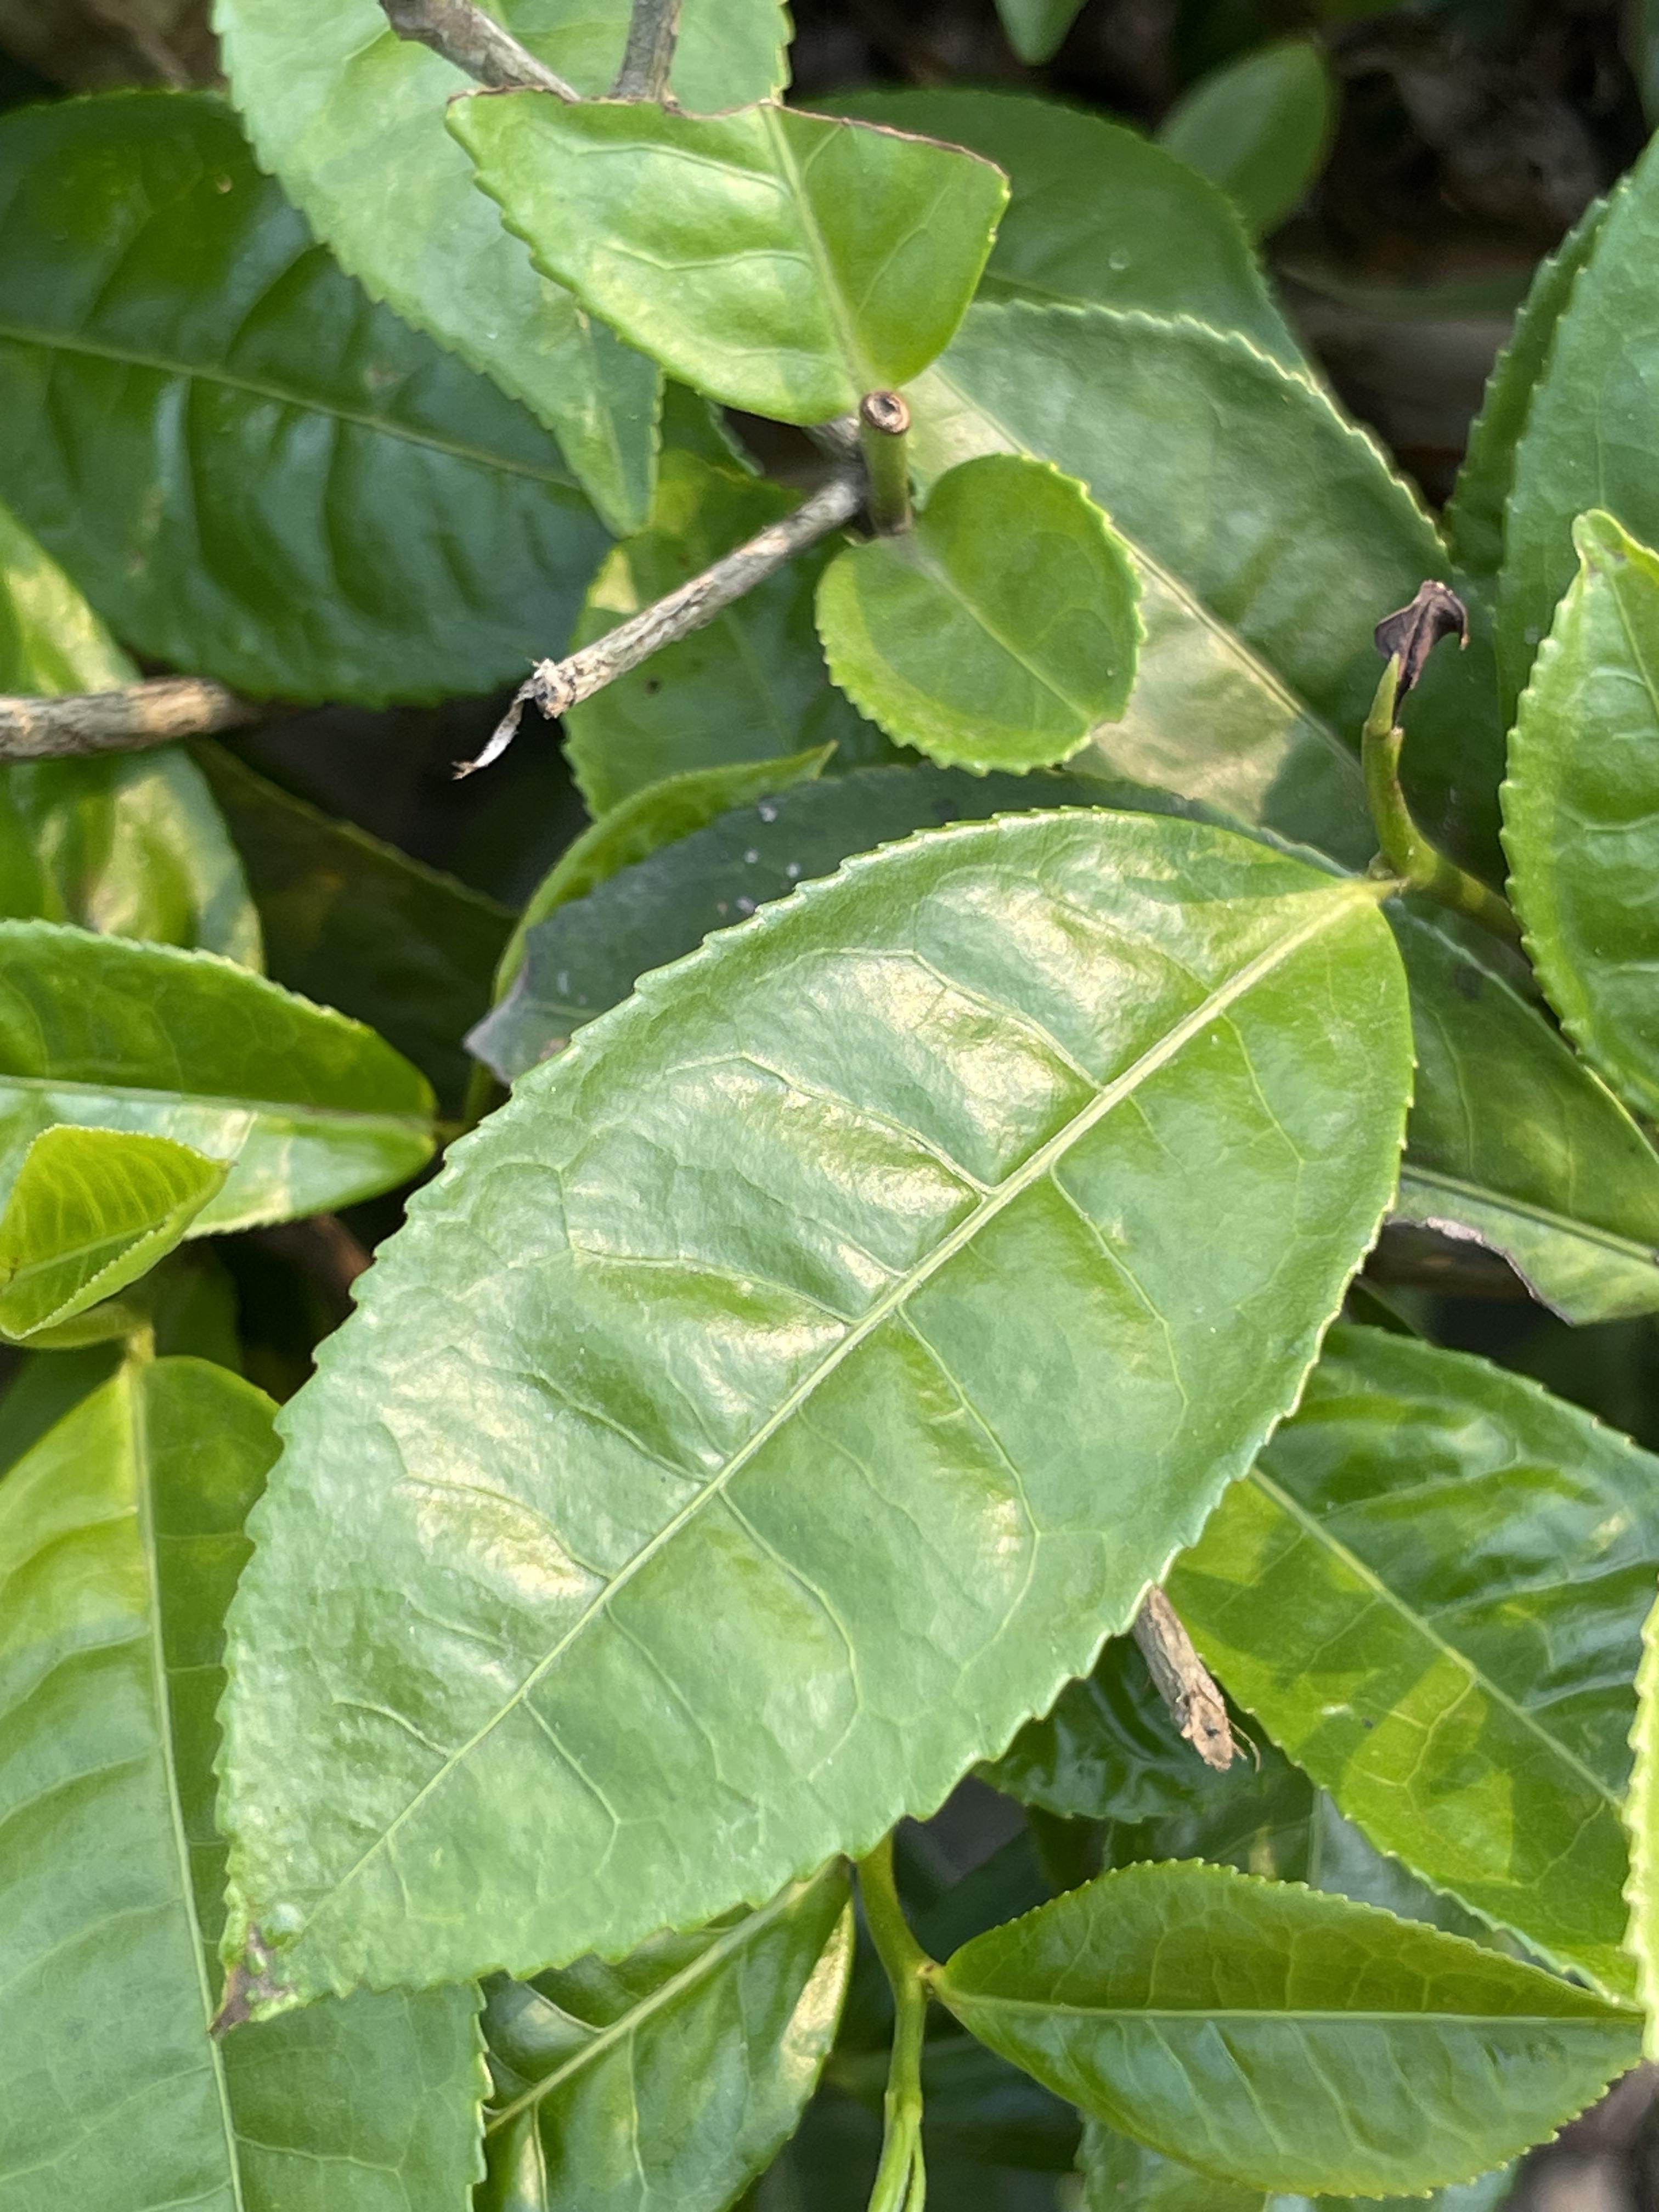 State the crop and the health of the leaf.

tea, healthy leaf
